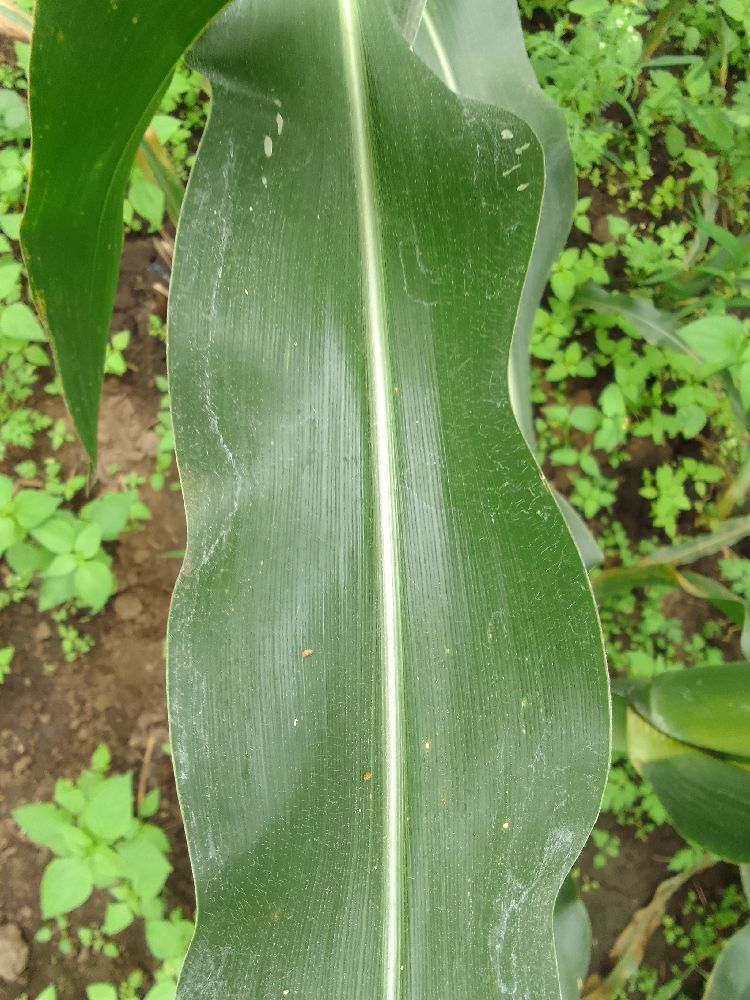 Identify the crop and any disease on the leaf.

maize, healthy
